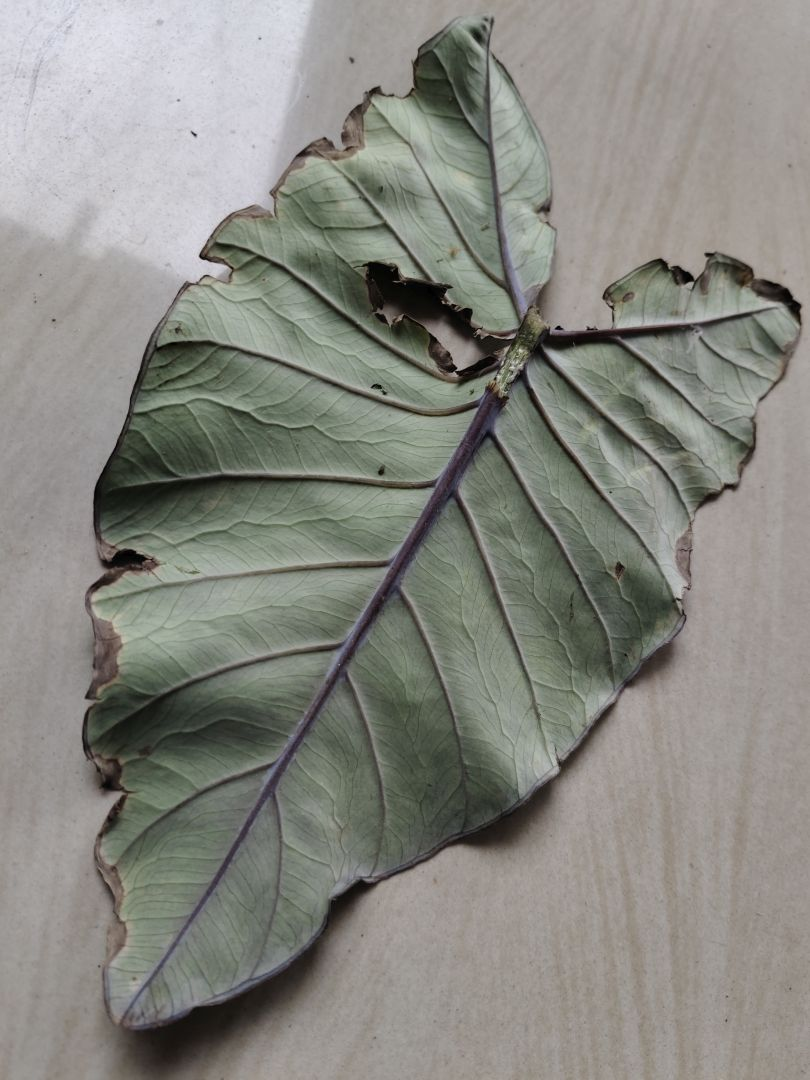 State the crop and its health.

taro, leaf blight
